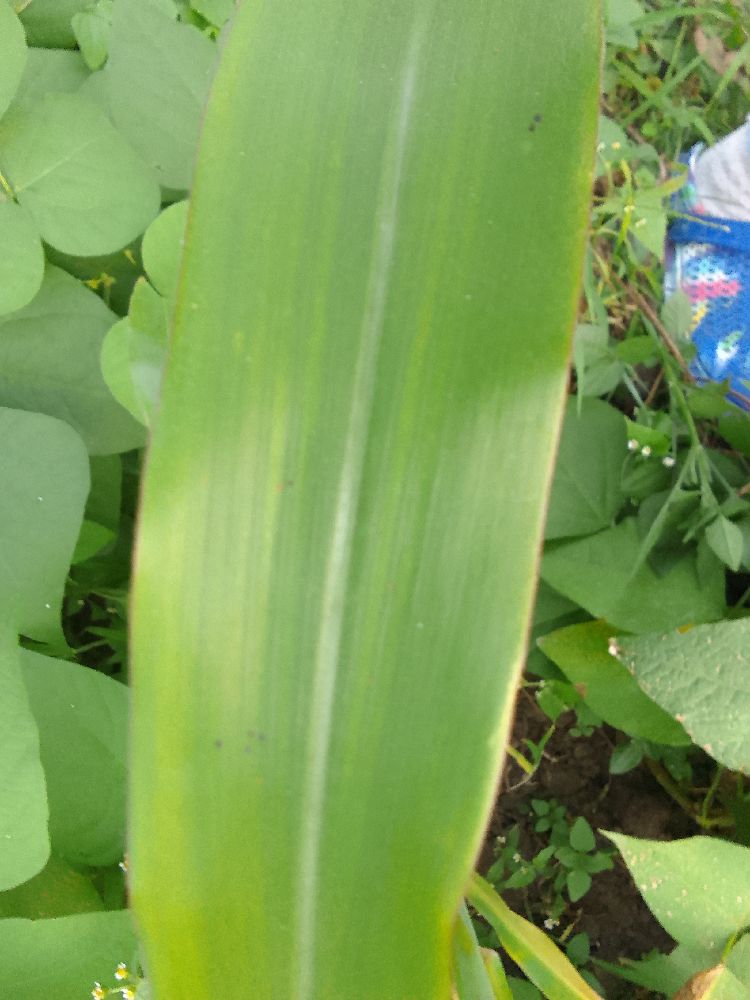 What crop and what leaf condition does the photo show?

maize, healthy
